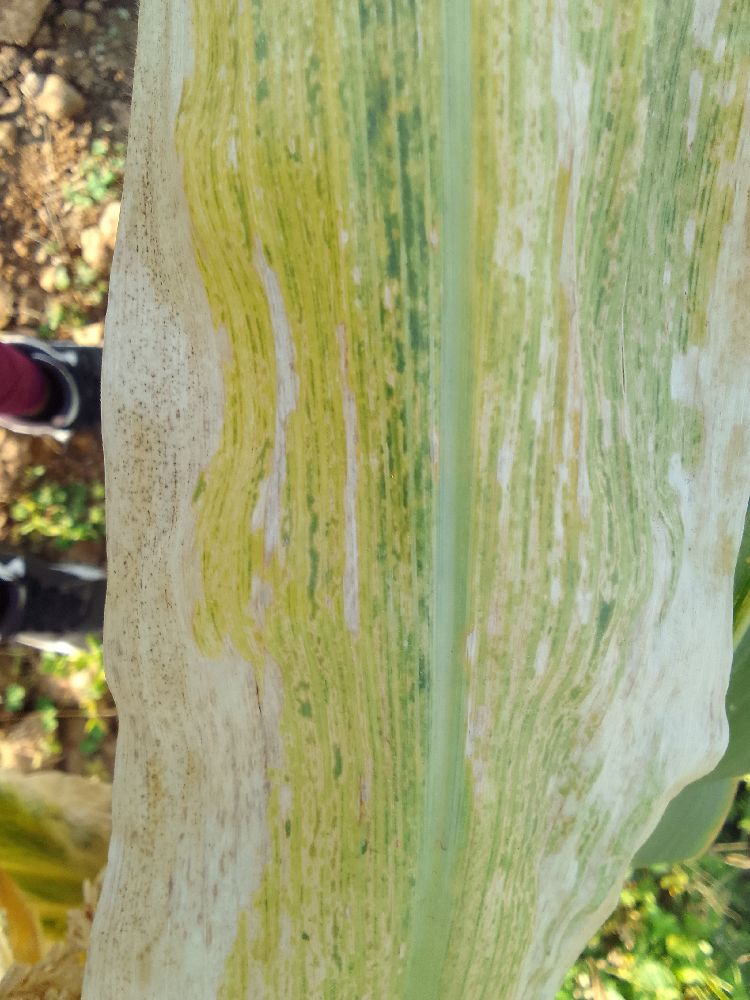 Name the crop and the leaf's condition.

maize, maize lethal necrosis
